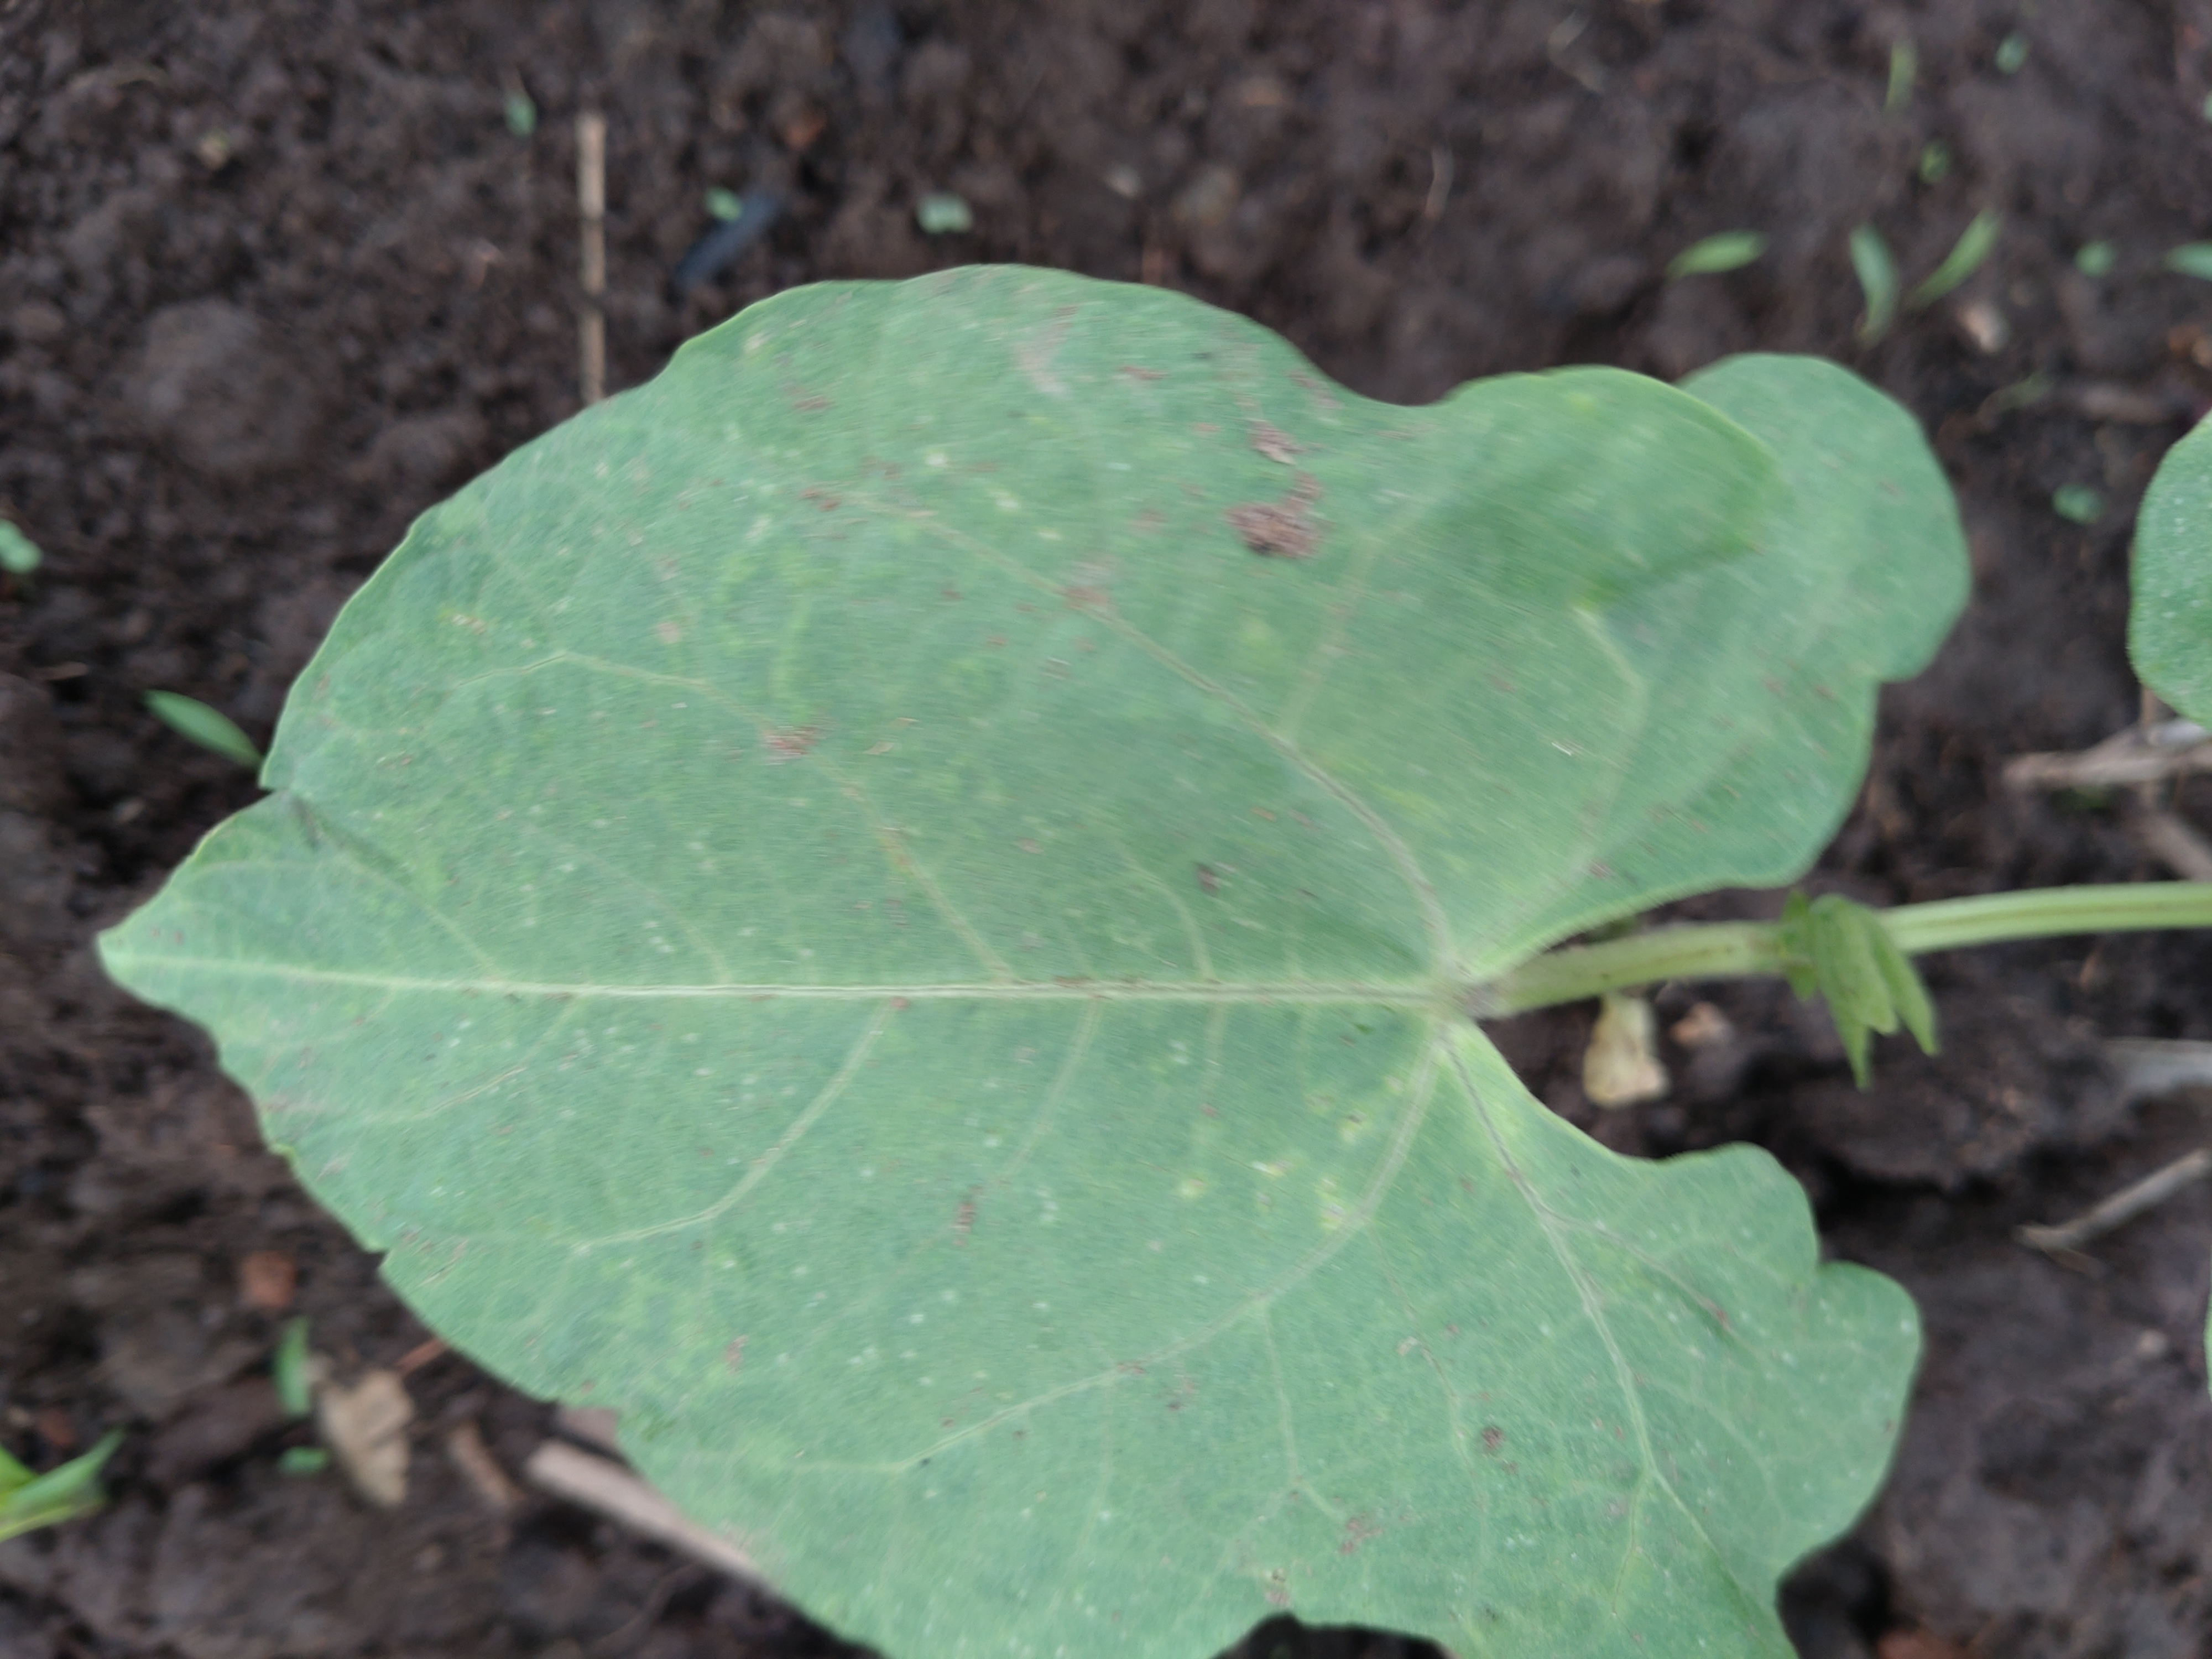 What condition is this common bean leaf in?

healthy
